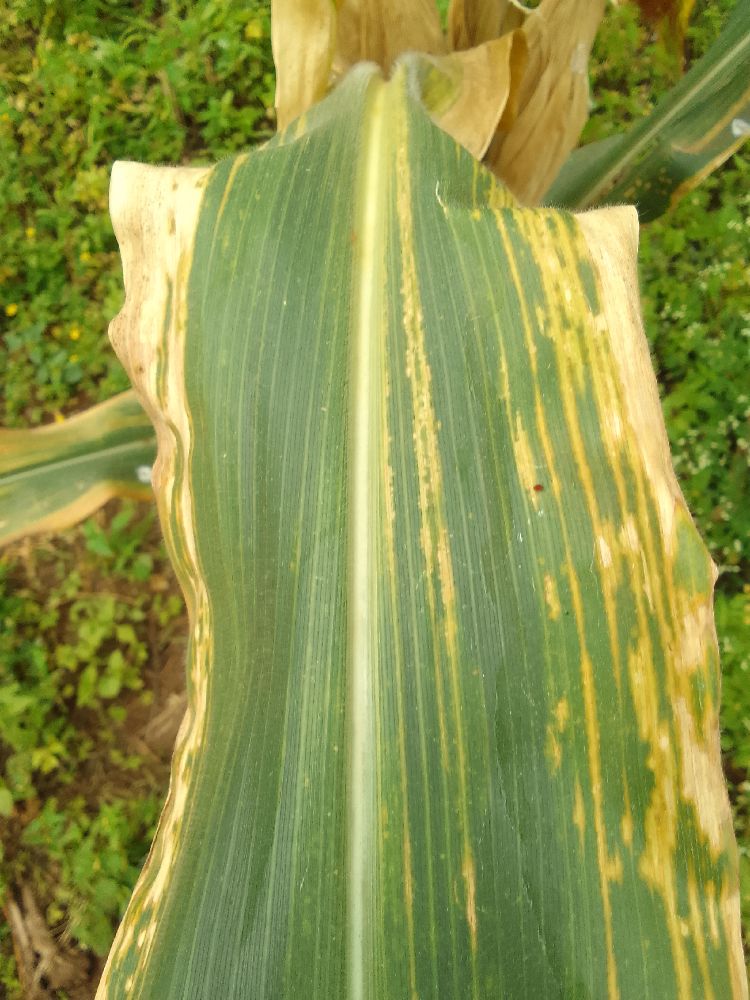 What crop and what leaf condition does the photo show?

maize, maize lethal necrosis
